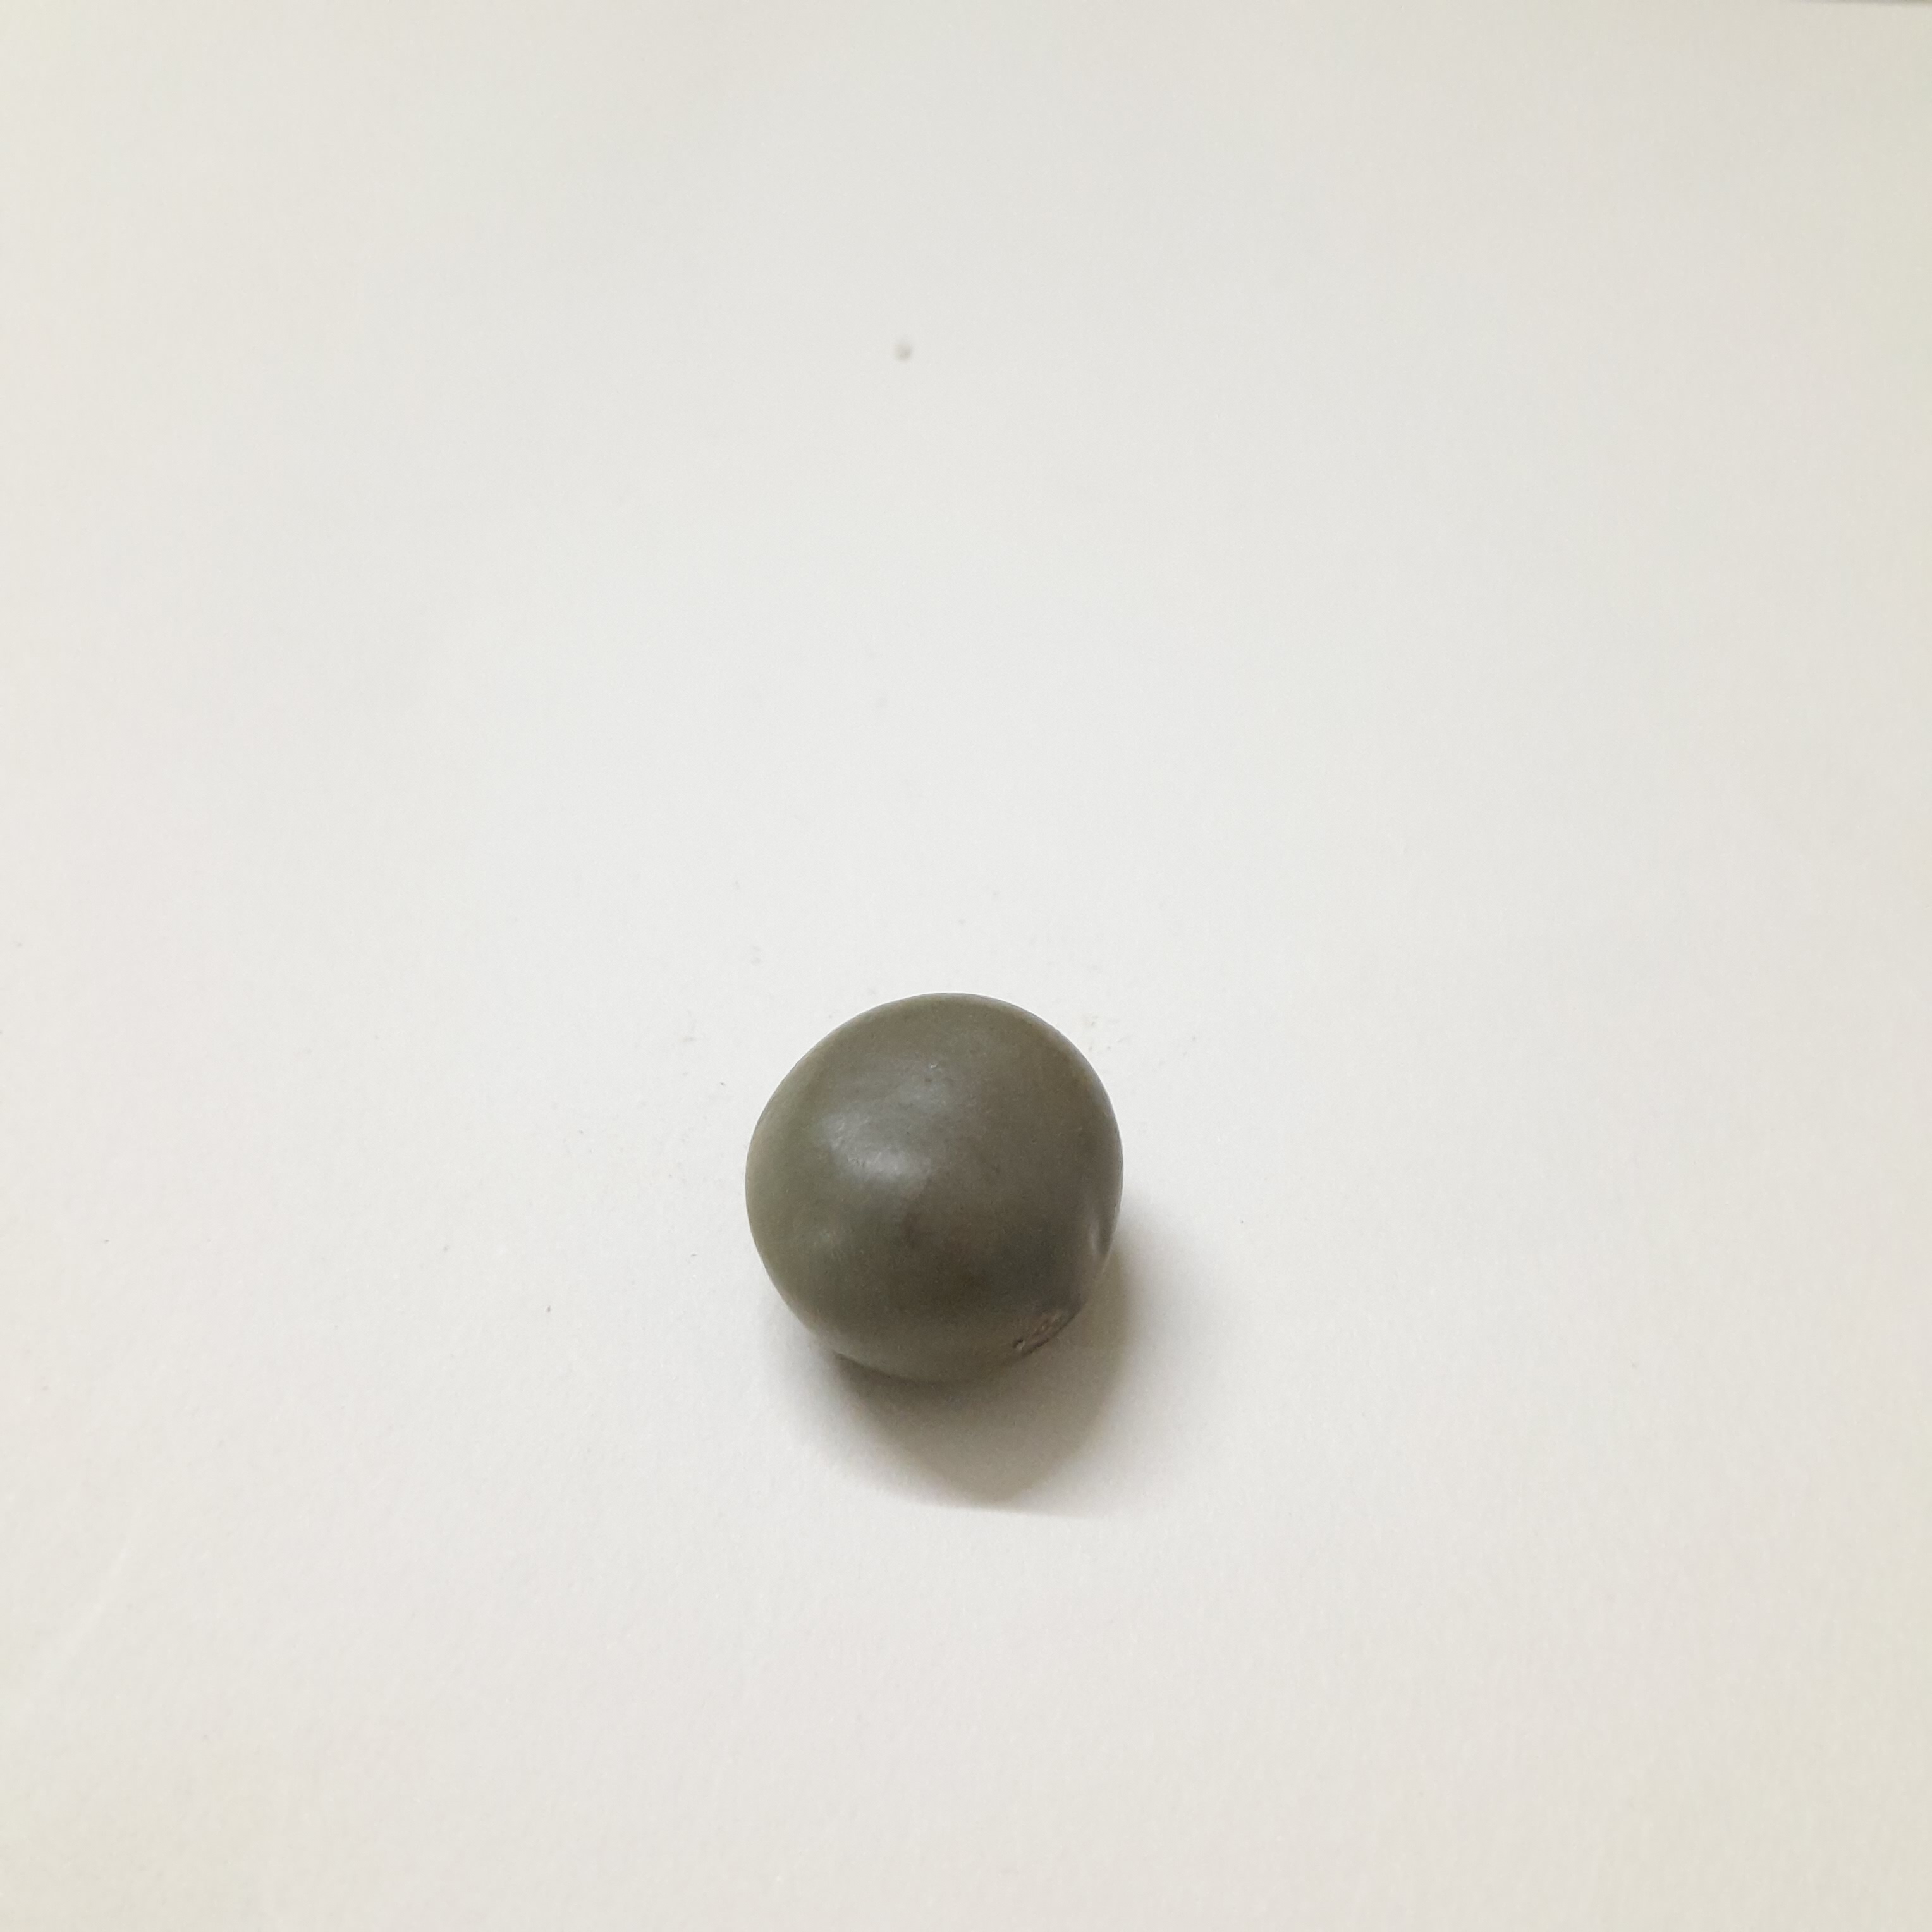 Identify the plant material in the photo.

sagargota
